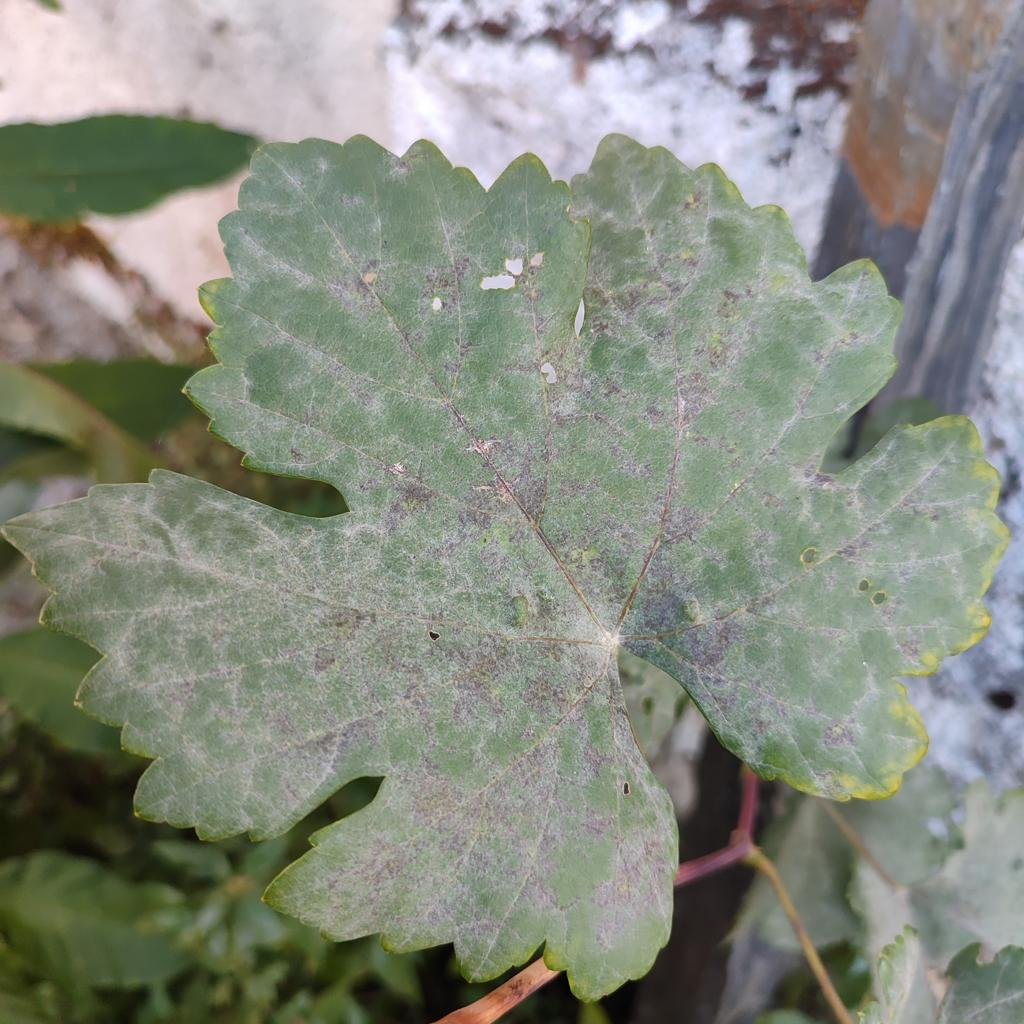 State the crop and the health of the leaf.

grapevine, powdery mildew
